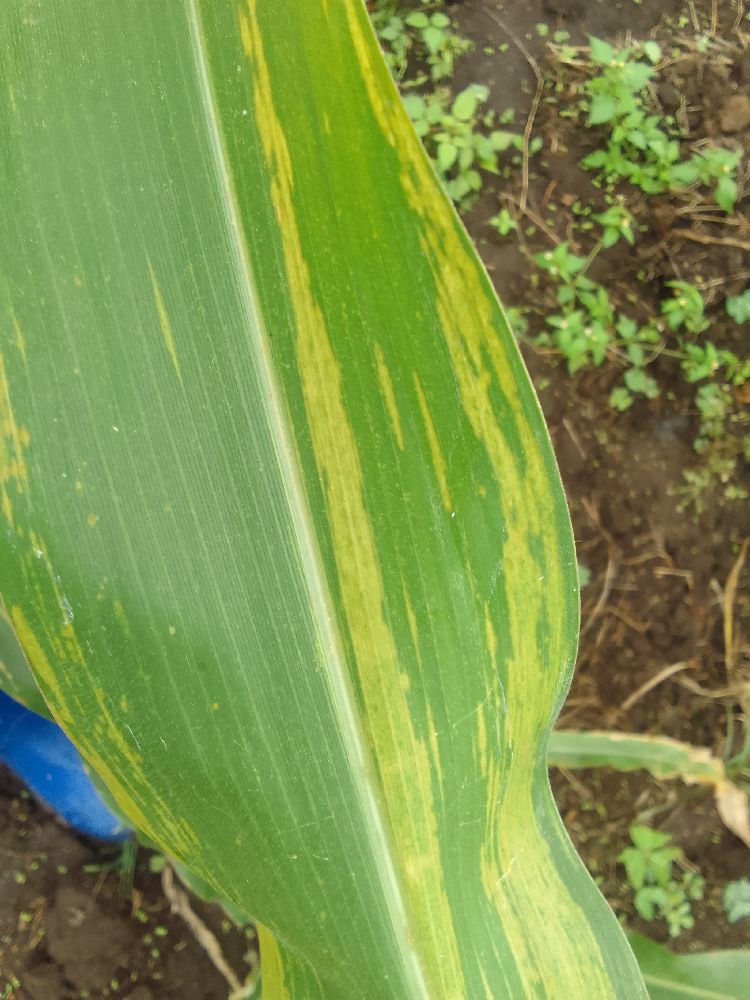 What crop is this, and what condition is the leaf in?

maize, maize lethal necrosis
